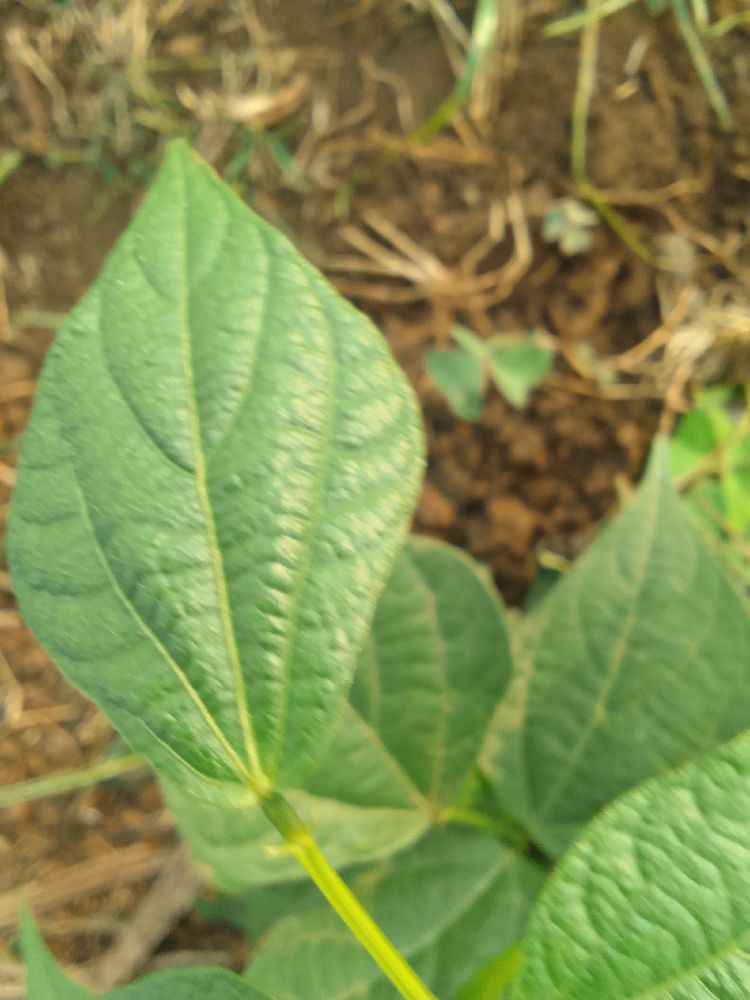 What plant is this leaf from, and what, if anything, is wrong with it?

common bean, healthy
